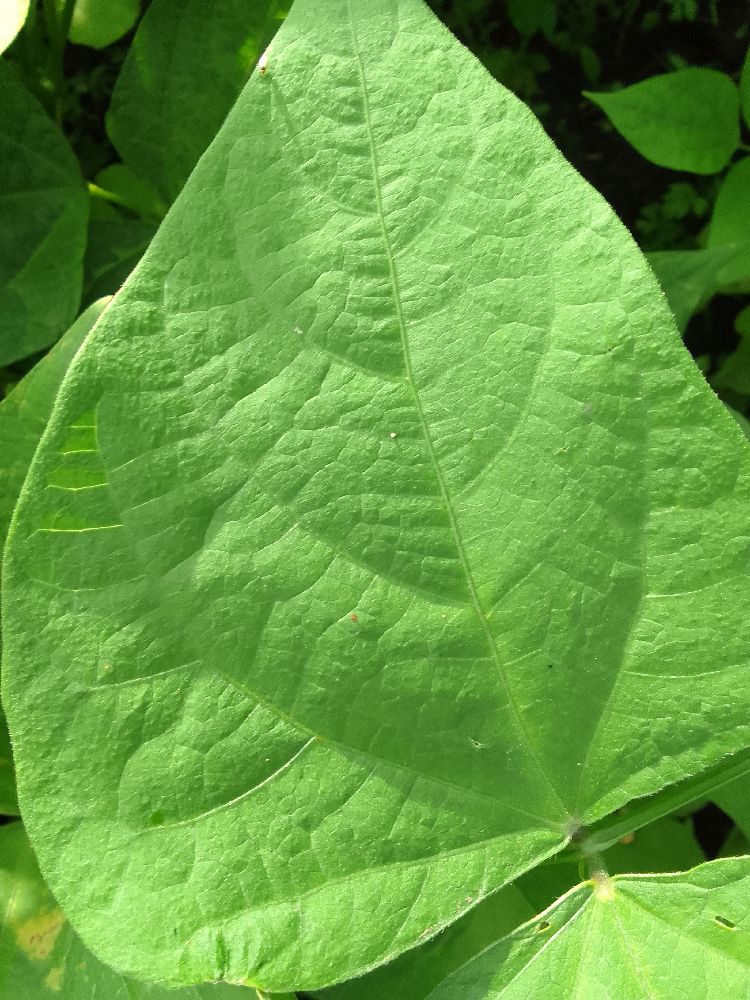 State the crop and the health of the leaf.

common bean, healthy
